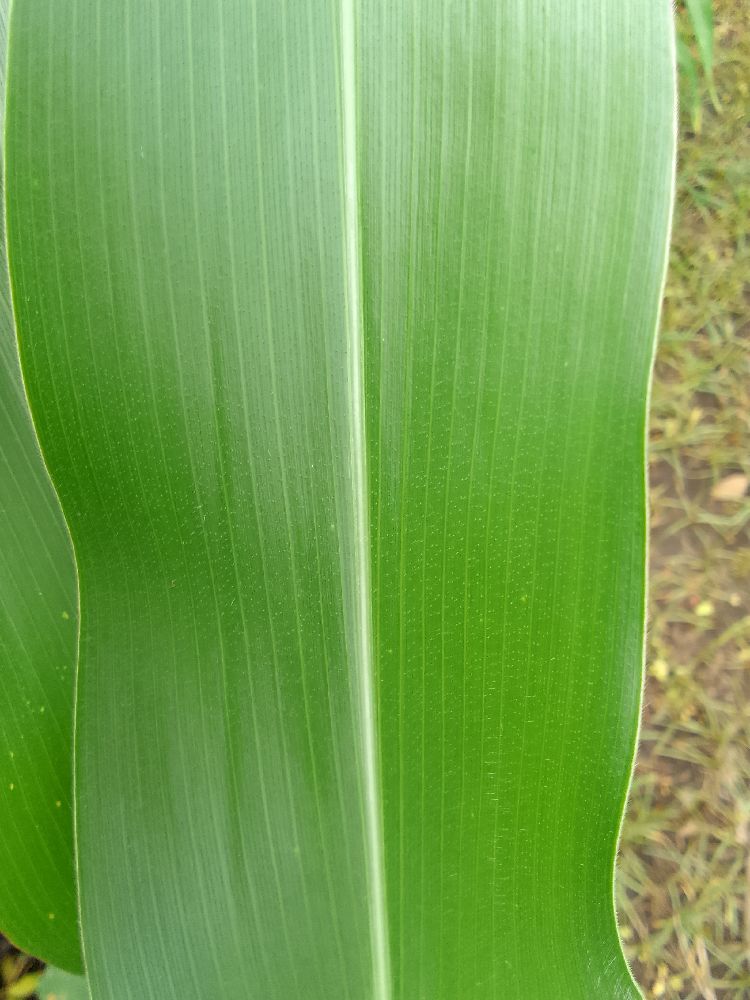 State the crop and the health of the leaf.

maize, healthy
